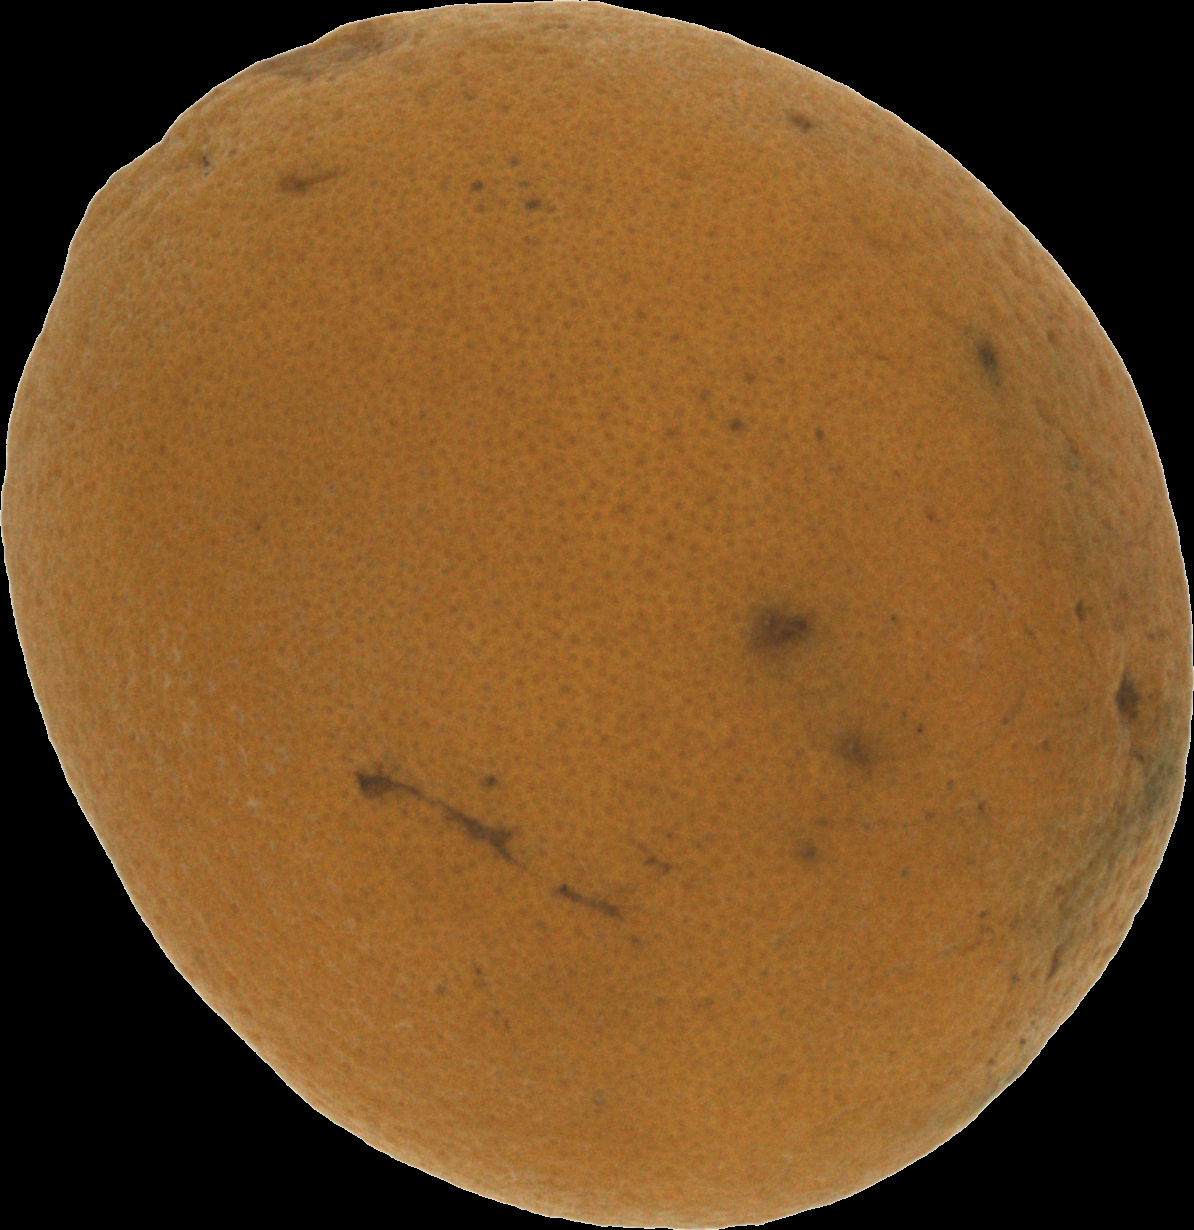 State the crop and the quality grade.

orange, bad
